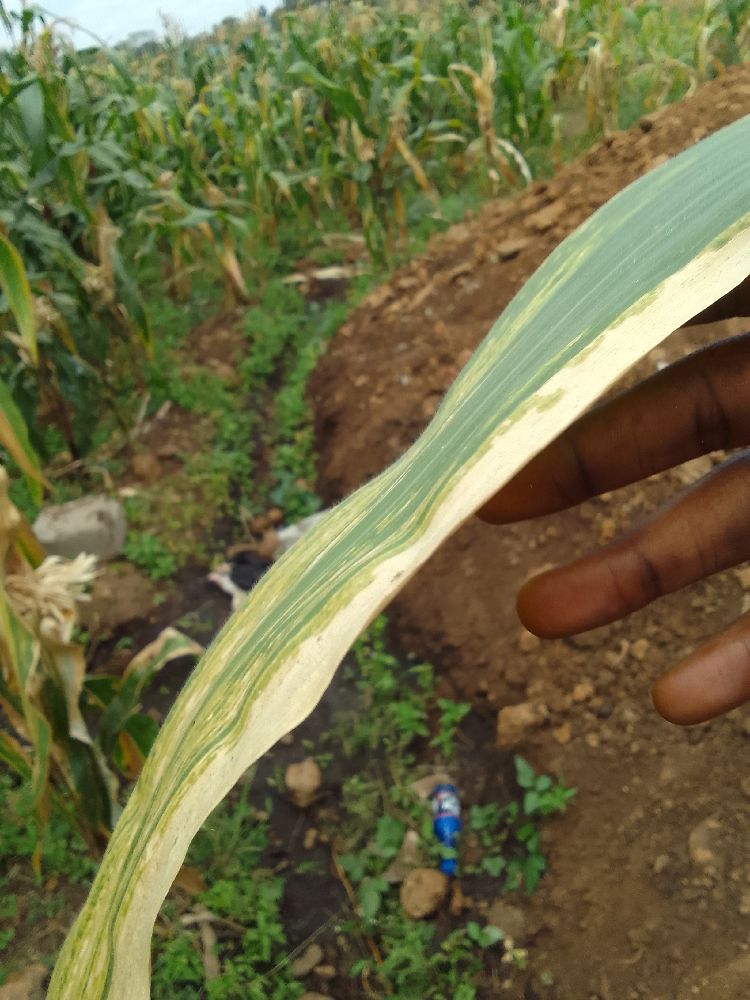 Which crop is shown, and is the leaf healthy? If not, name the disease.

maize, maize lethal necrosis
